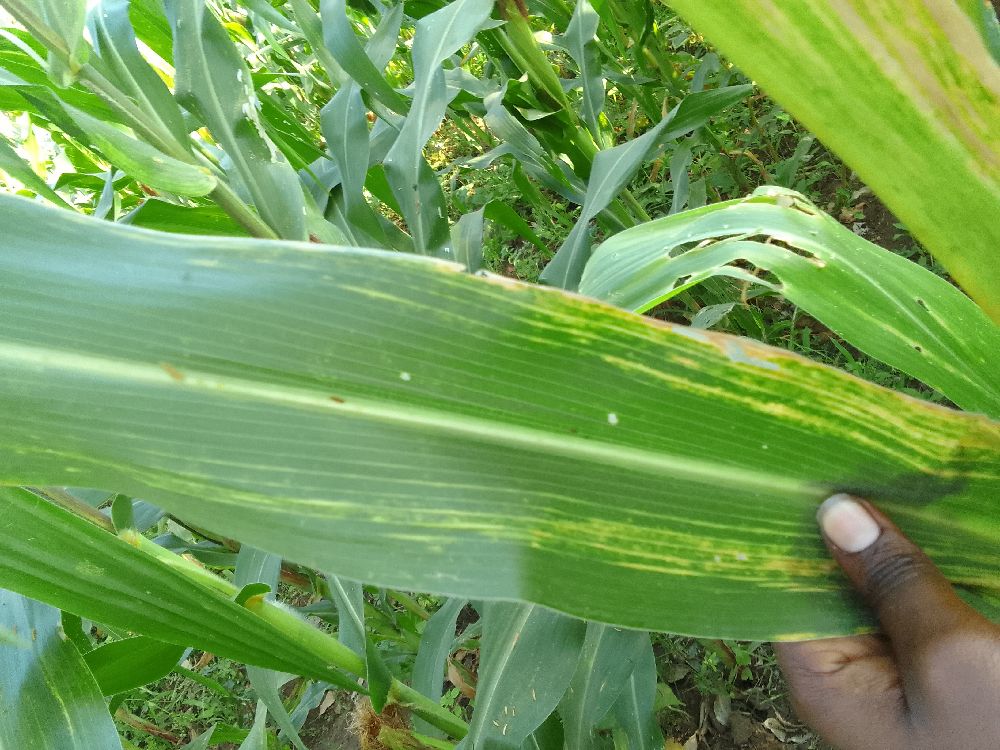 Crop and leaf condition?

maize, maize lethal necrosis
